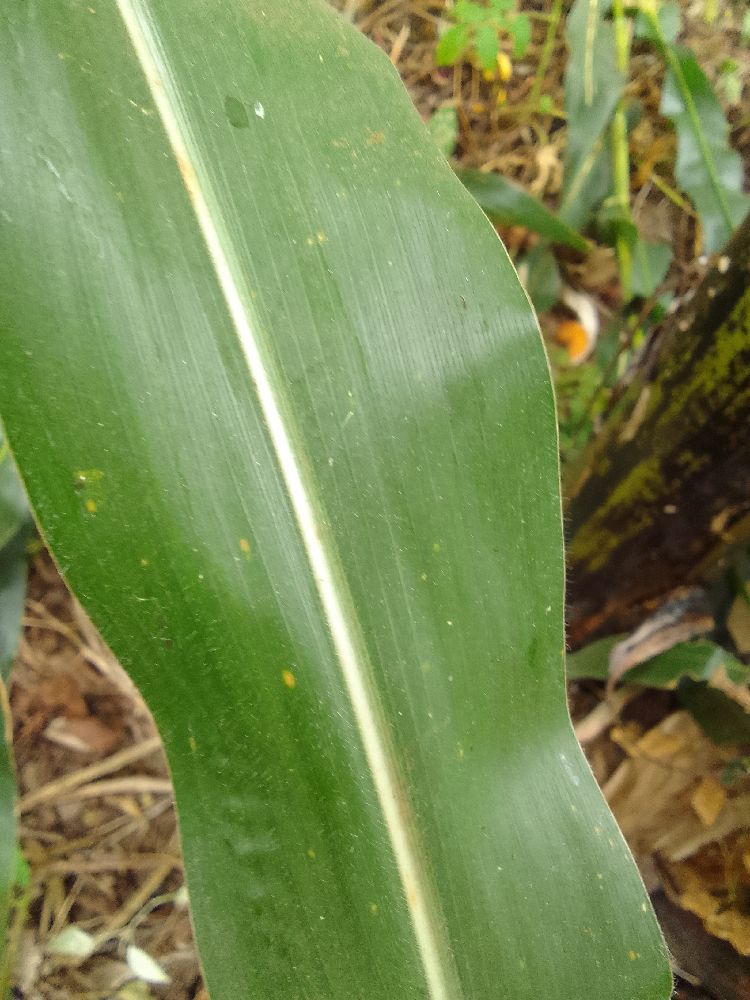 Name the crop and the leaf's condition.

maize, healthy
